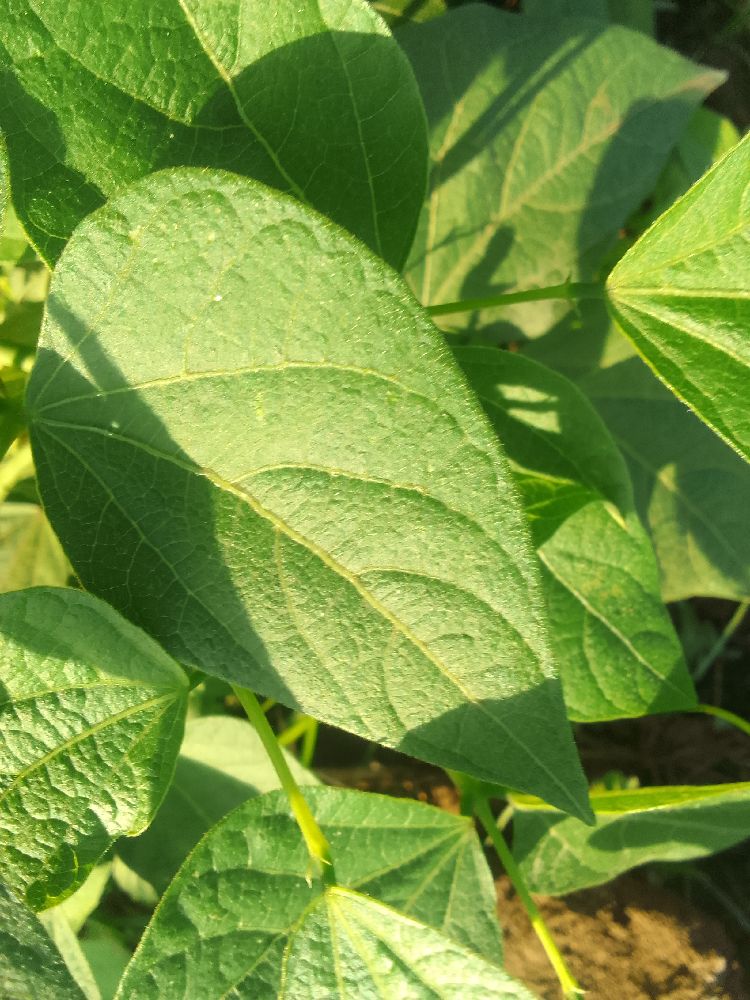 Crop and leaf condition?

common bean, healthy
